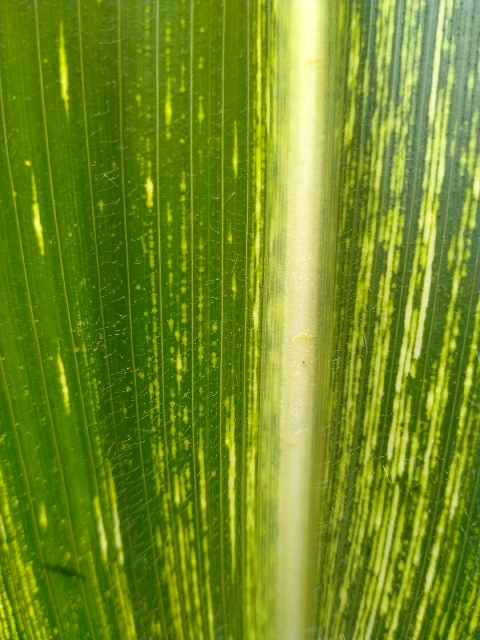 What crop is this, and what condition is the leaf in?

maize, maize streak virus
